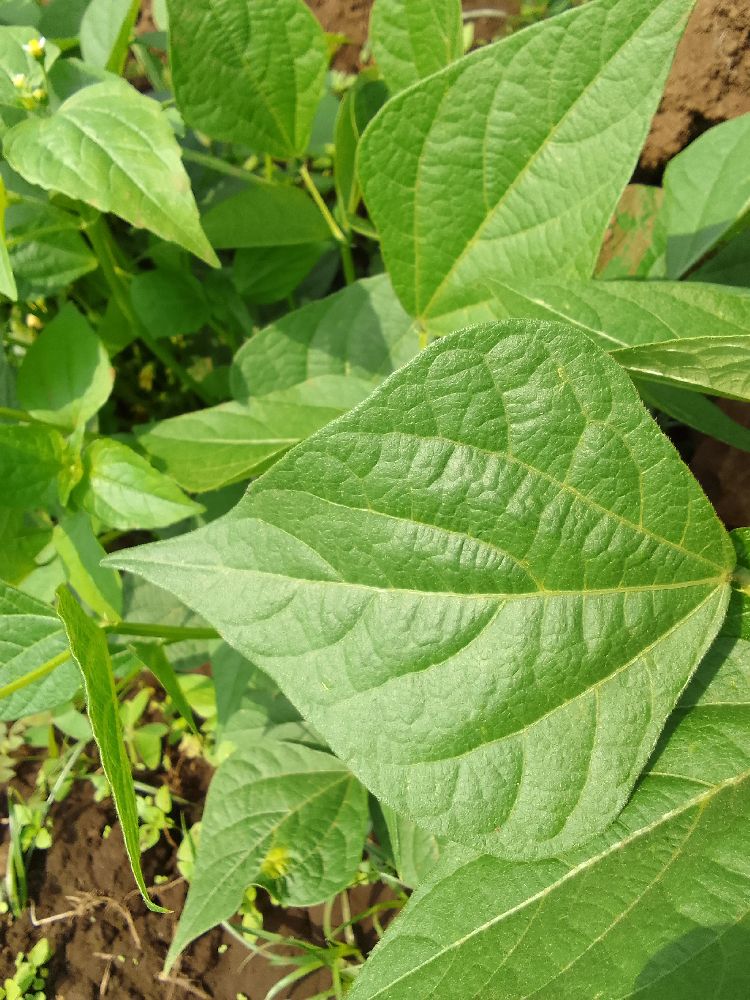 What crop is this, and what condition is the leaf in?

common bean, healthy
